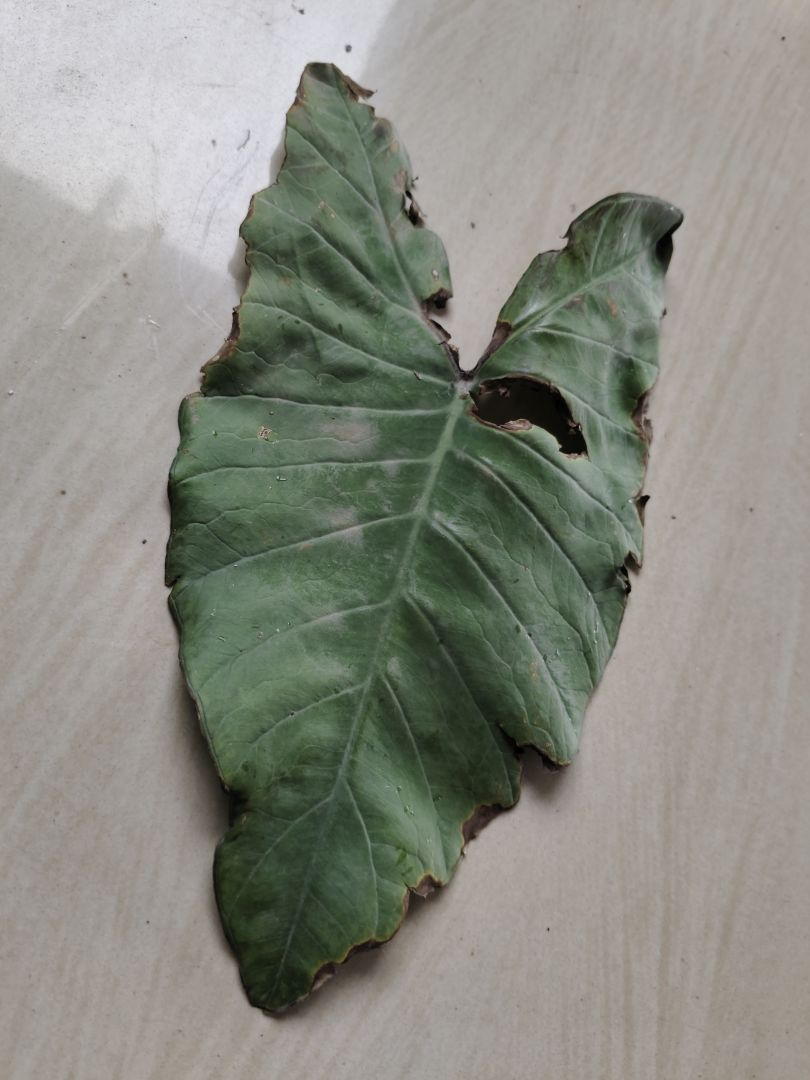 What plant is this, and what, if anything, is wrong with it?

taro, leaf blight
